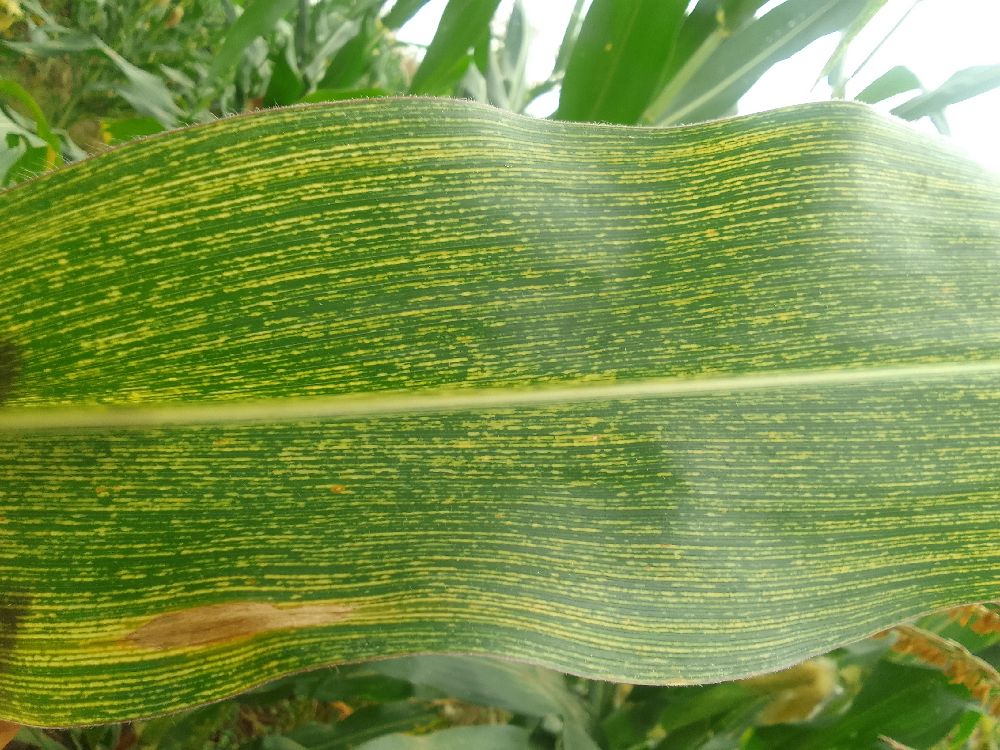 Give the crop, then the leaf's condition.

maize, maize streak virus
